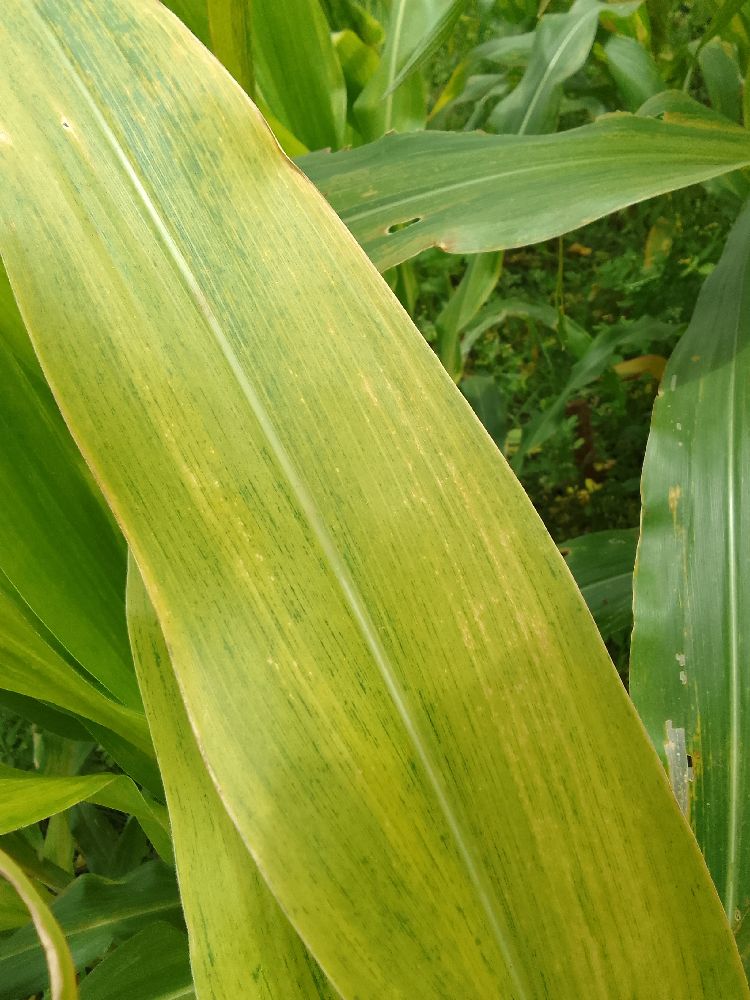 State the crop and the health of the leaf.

maize, maize lethal necrosis
